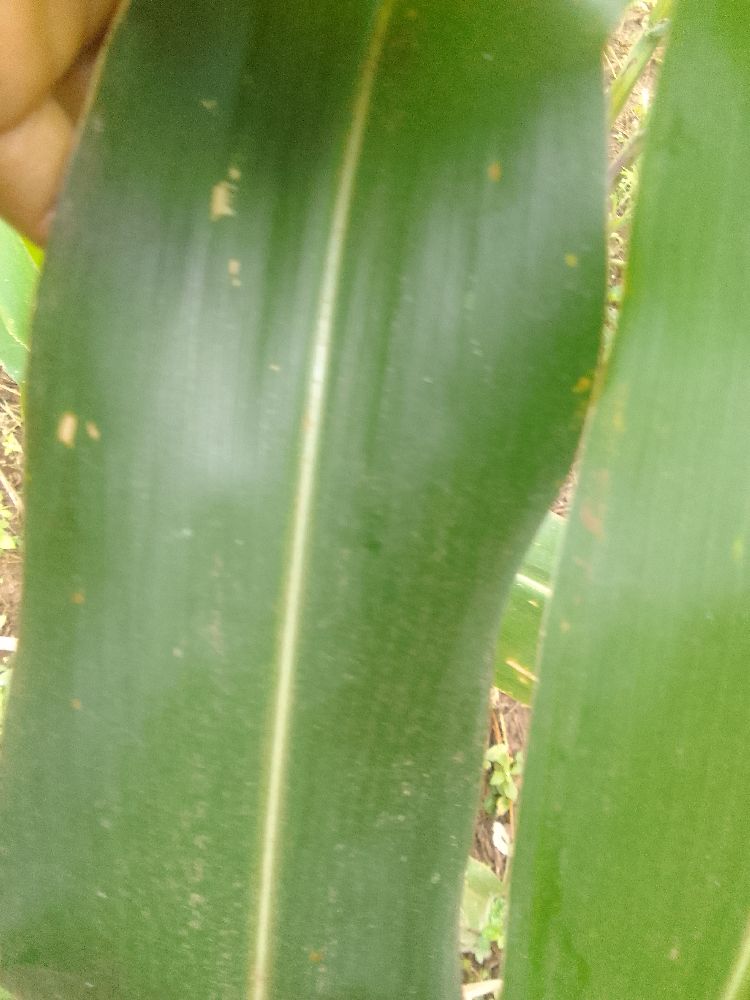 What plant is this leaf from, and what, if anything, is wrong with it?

maize, maize streak virus
